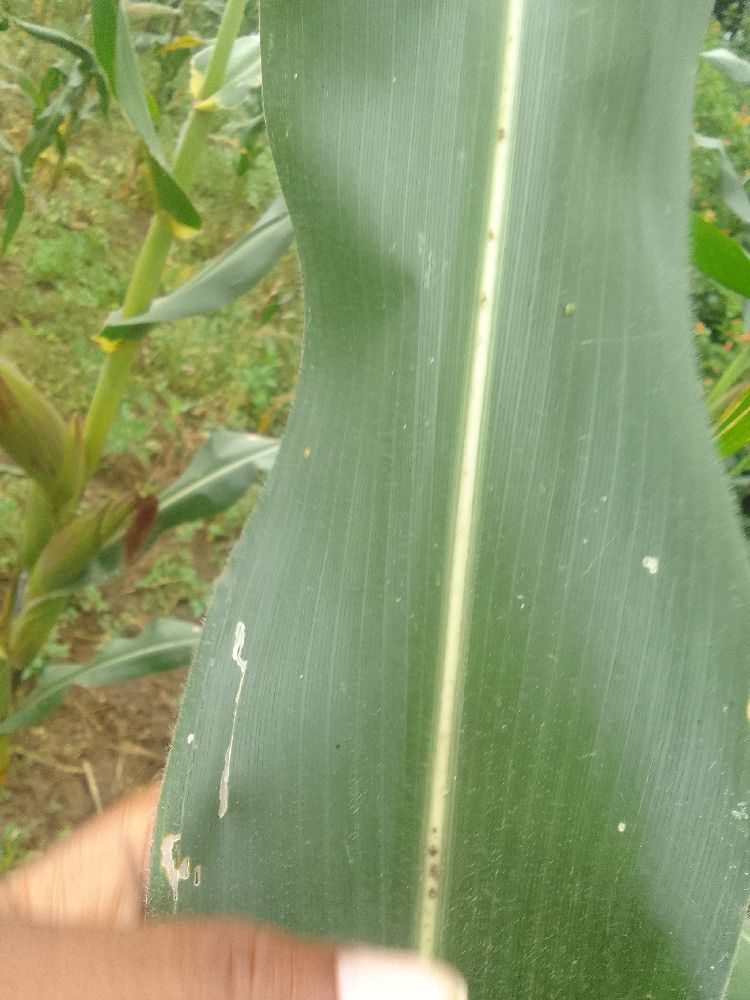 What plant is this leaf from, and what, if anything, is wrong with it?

maize, healthy
